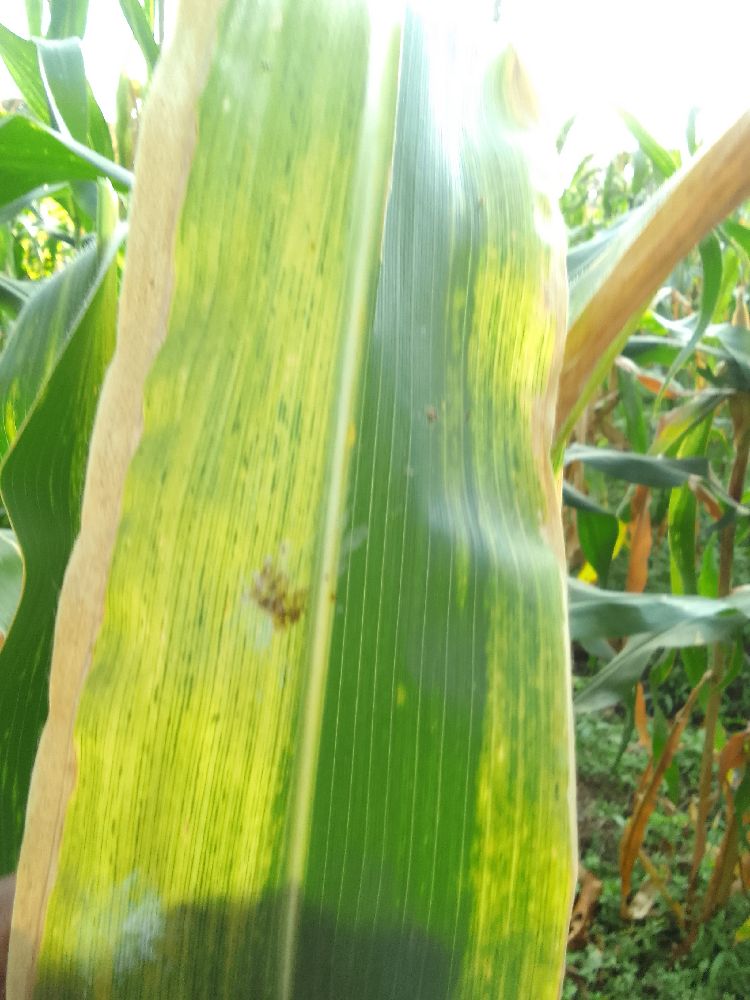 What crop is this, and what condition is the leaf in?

maize, maize lethal necrosis
